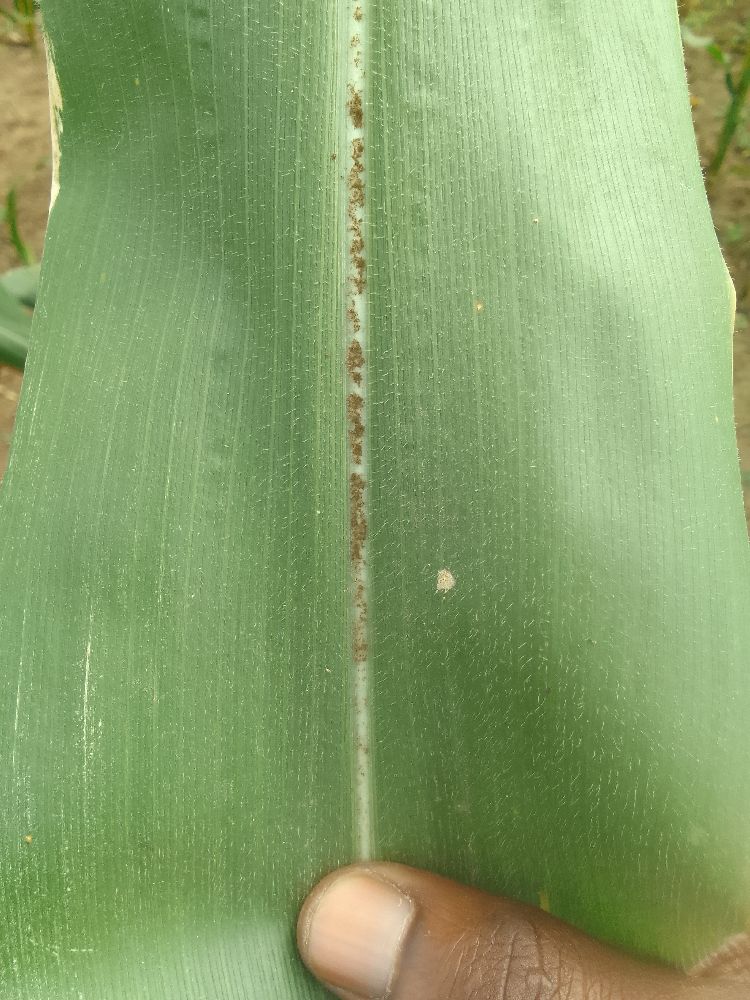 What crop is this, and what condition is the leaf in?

maize, healthy
